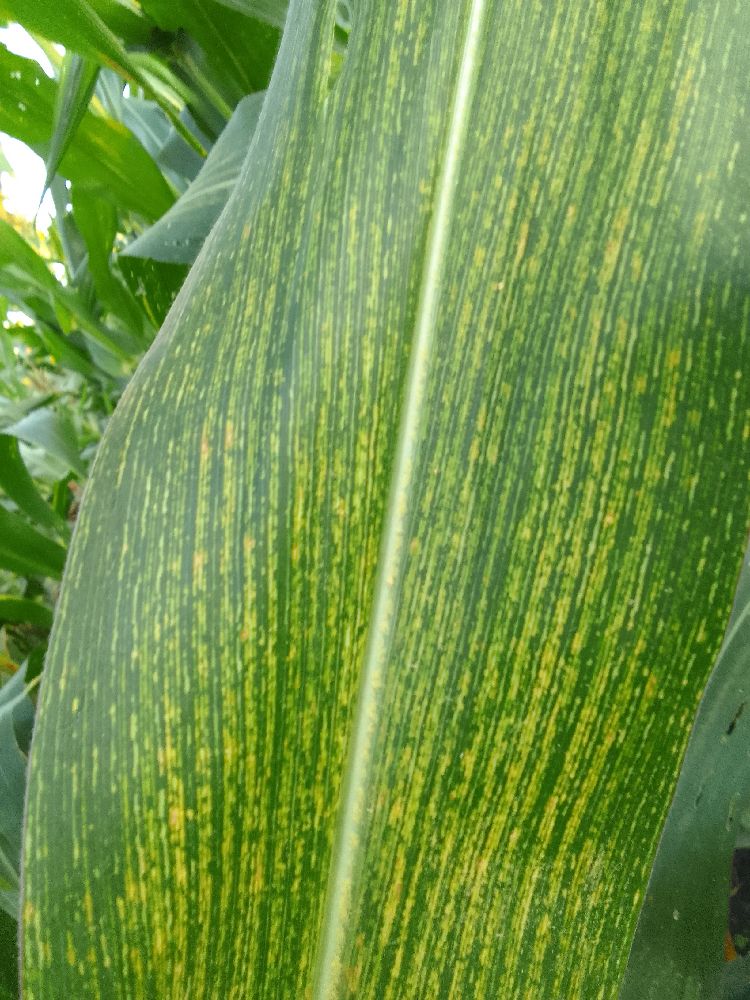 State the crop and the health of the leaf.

maize, maize streak virus
